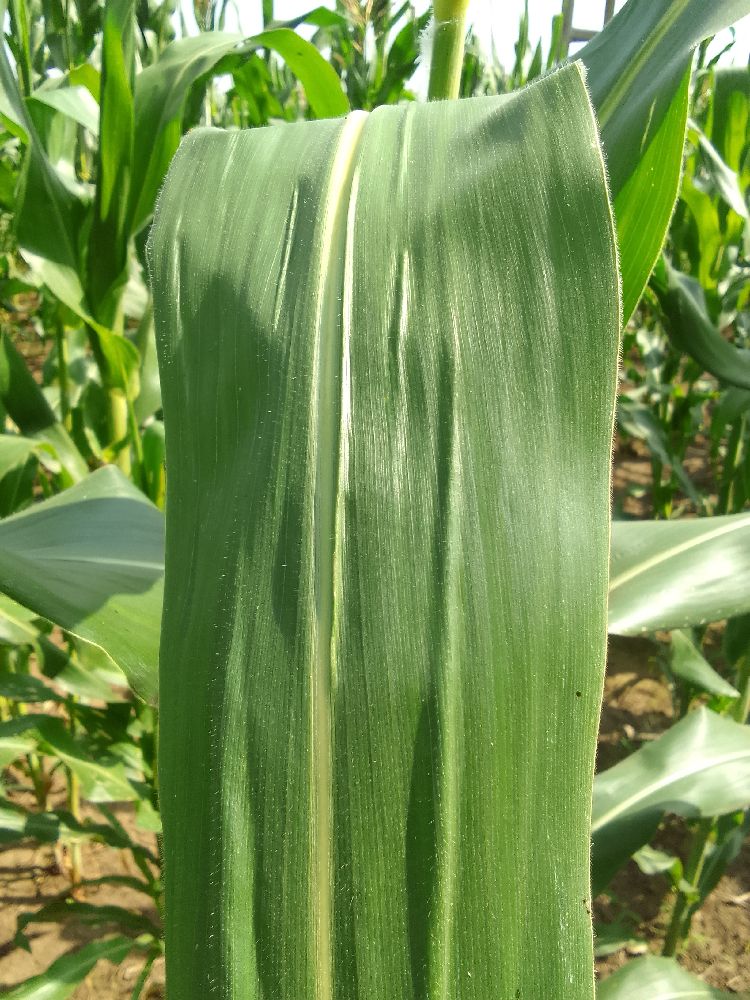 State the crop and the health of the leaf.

maize, healthy
